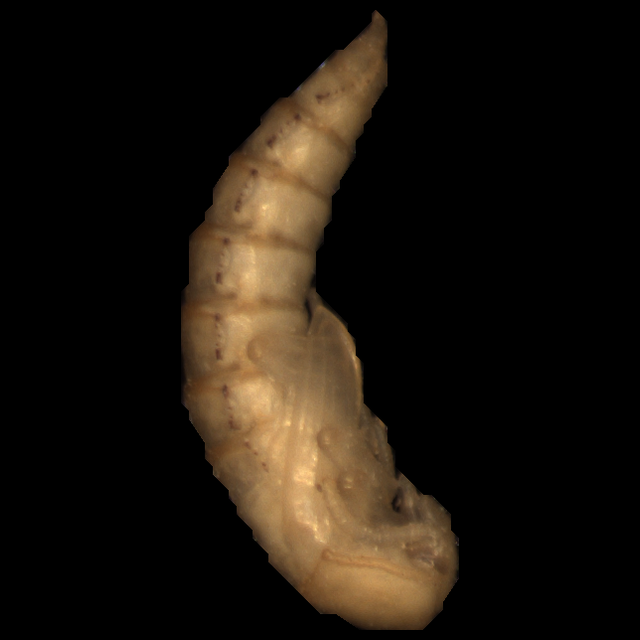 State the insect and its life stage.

mealworm pupa
